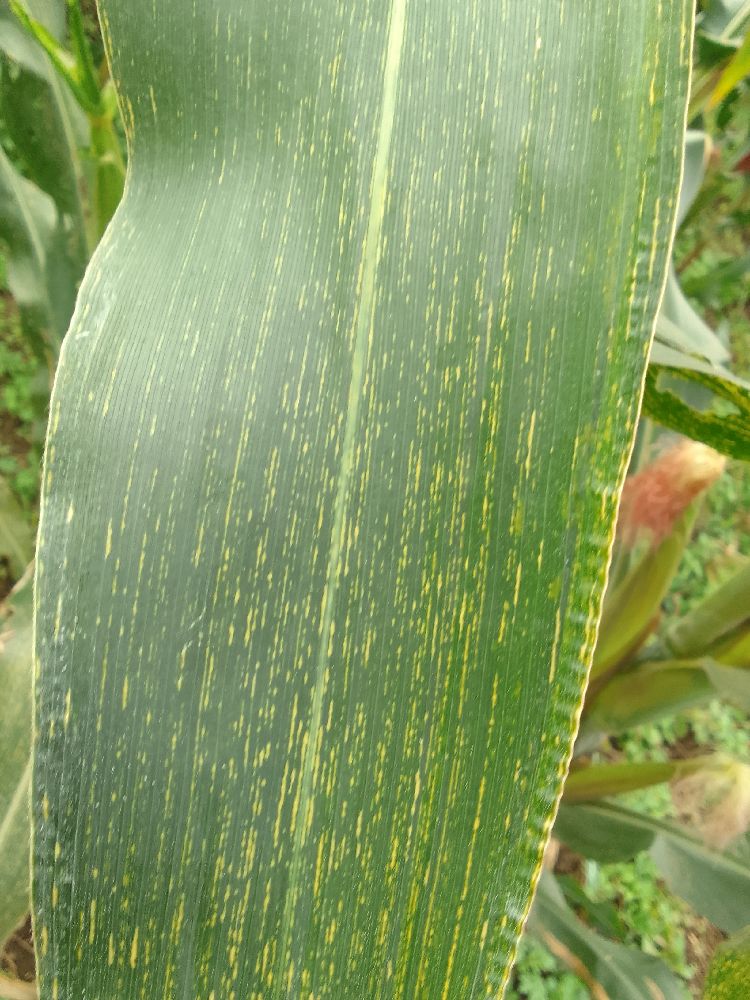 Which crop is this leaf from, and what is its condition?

maize, maize streak virus
